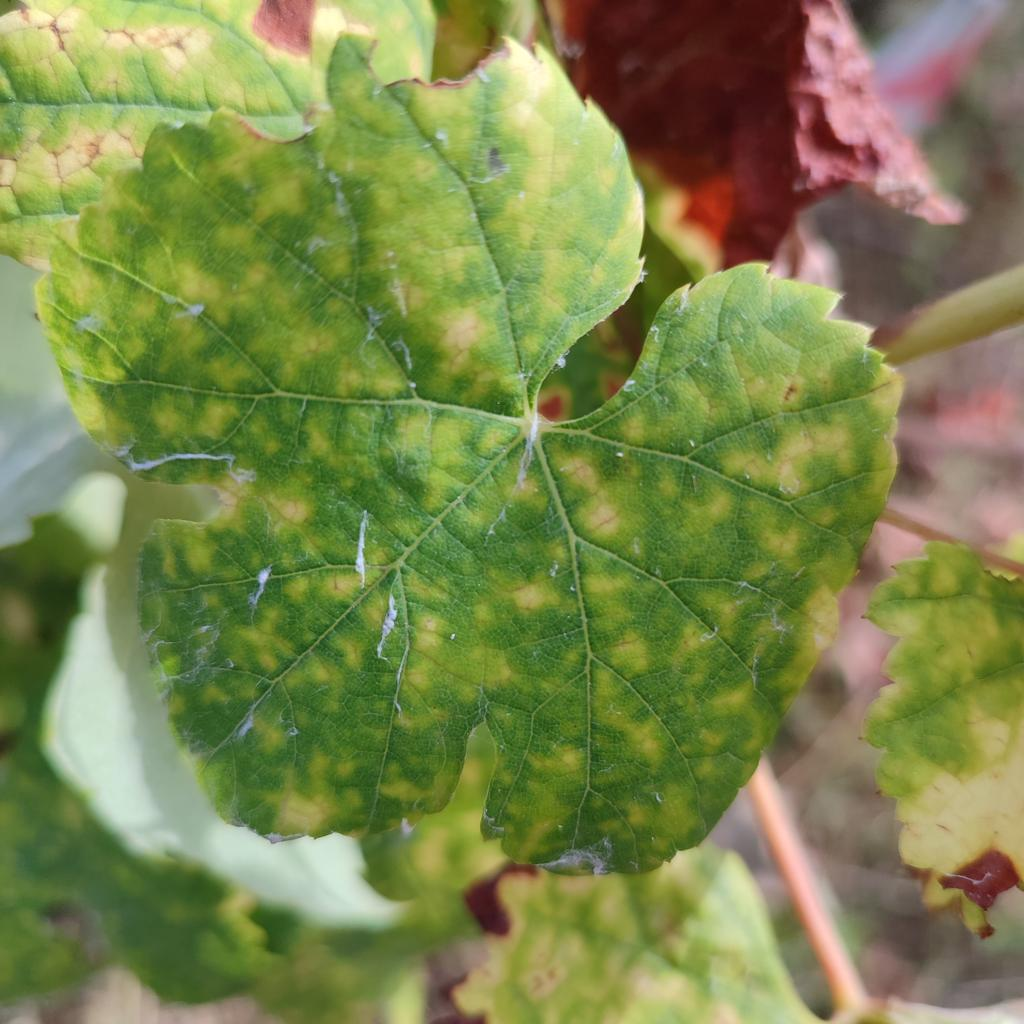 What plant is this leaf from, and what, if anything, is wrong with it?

grapevine, esca complex
